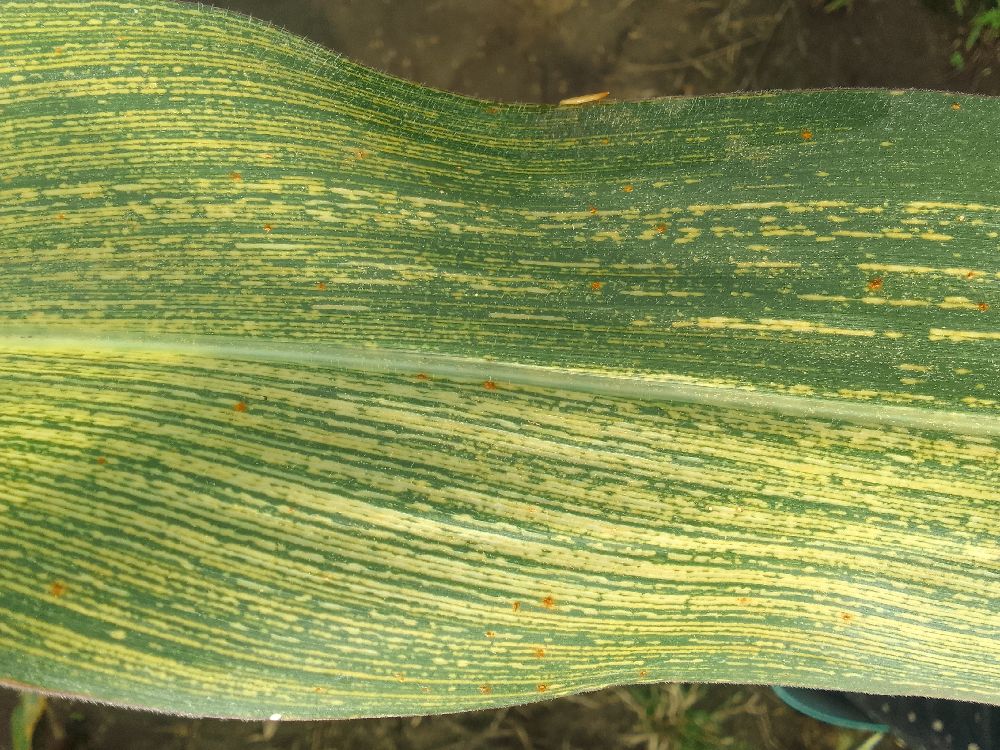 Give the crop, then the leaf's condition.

maize, maize streak virus
